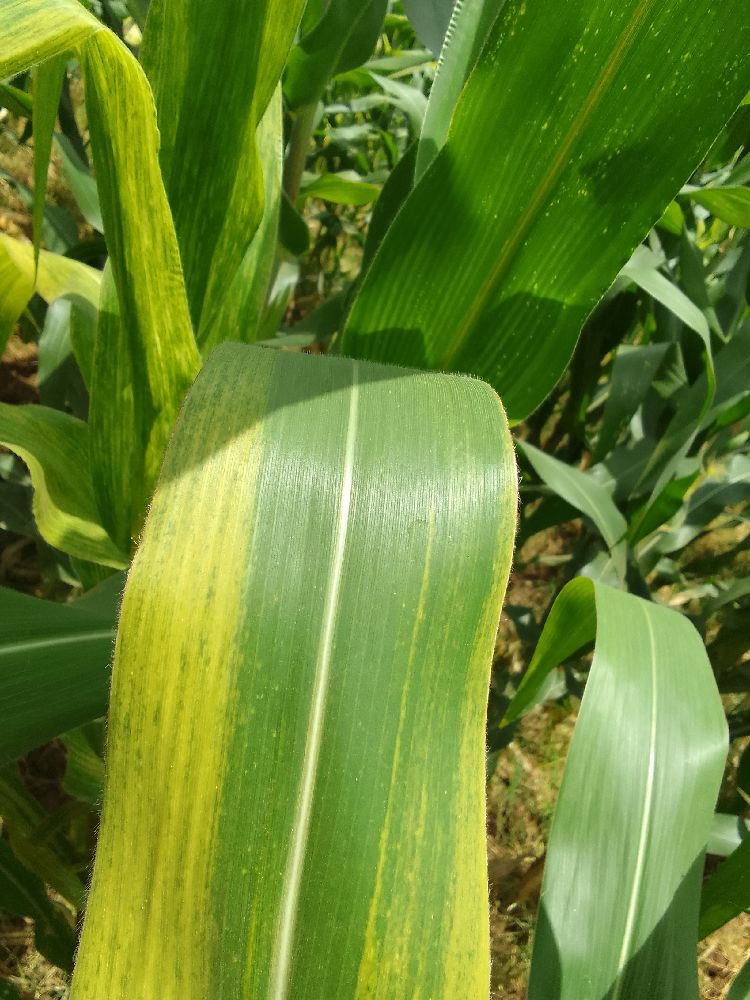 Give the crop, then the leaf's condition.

maize, maize lethal necrosis
